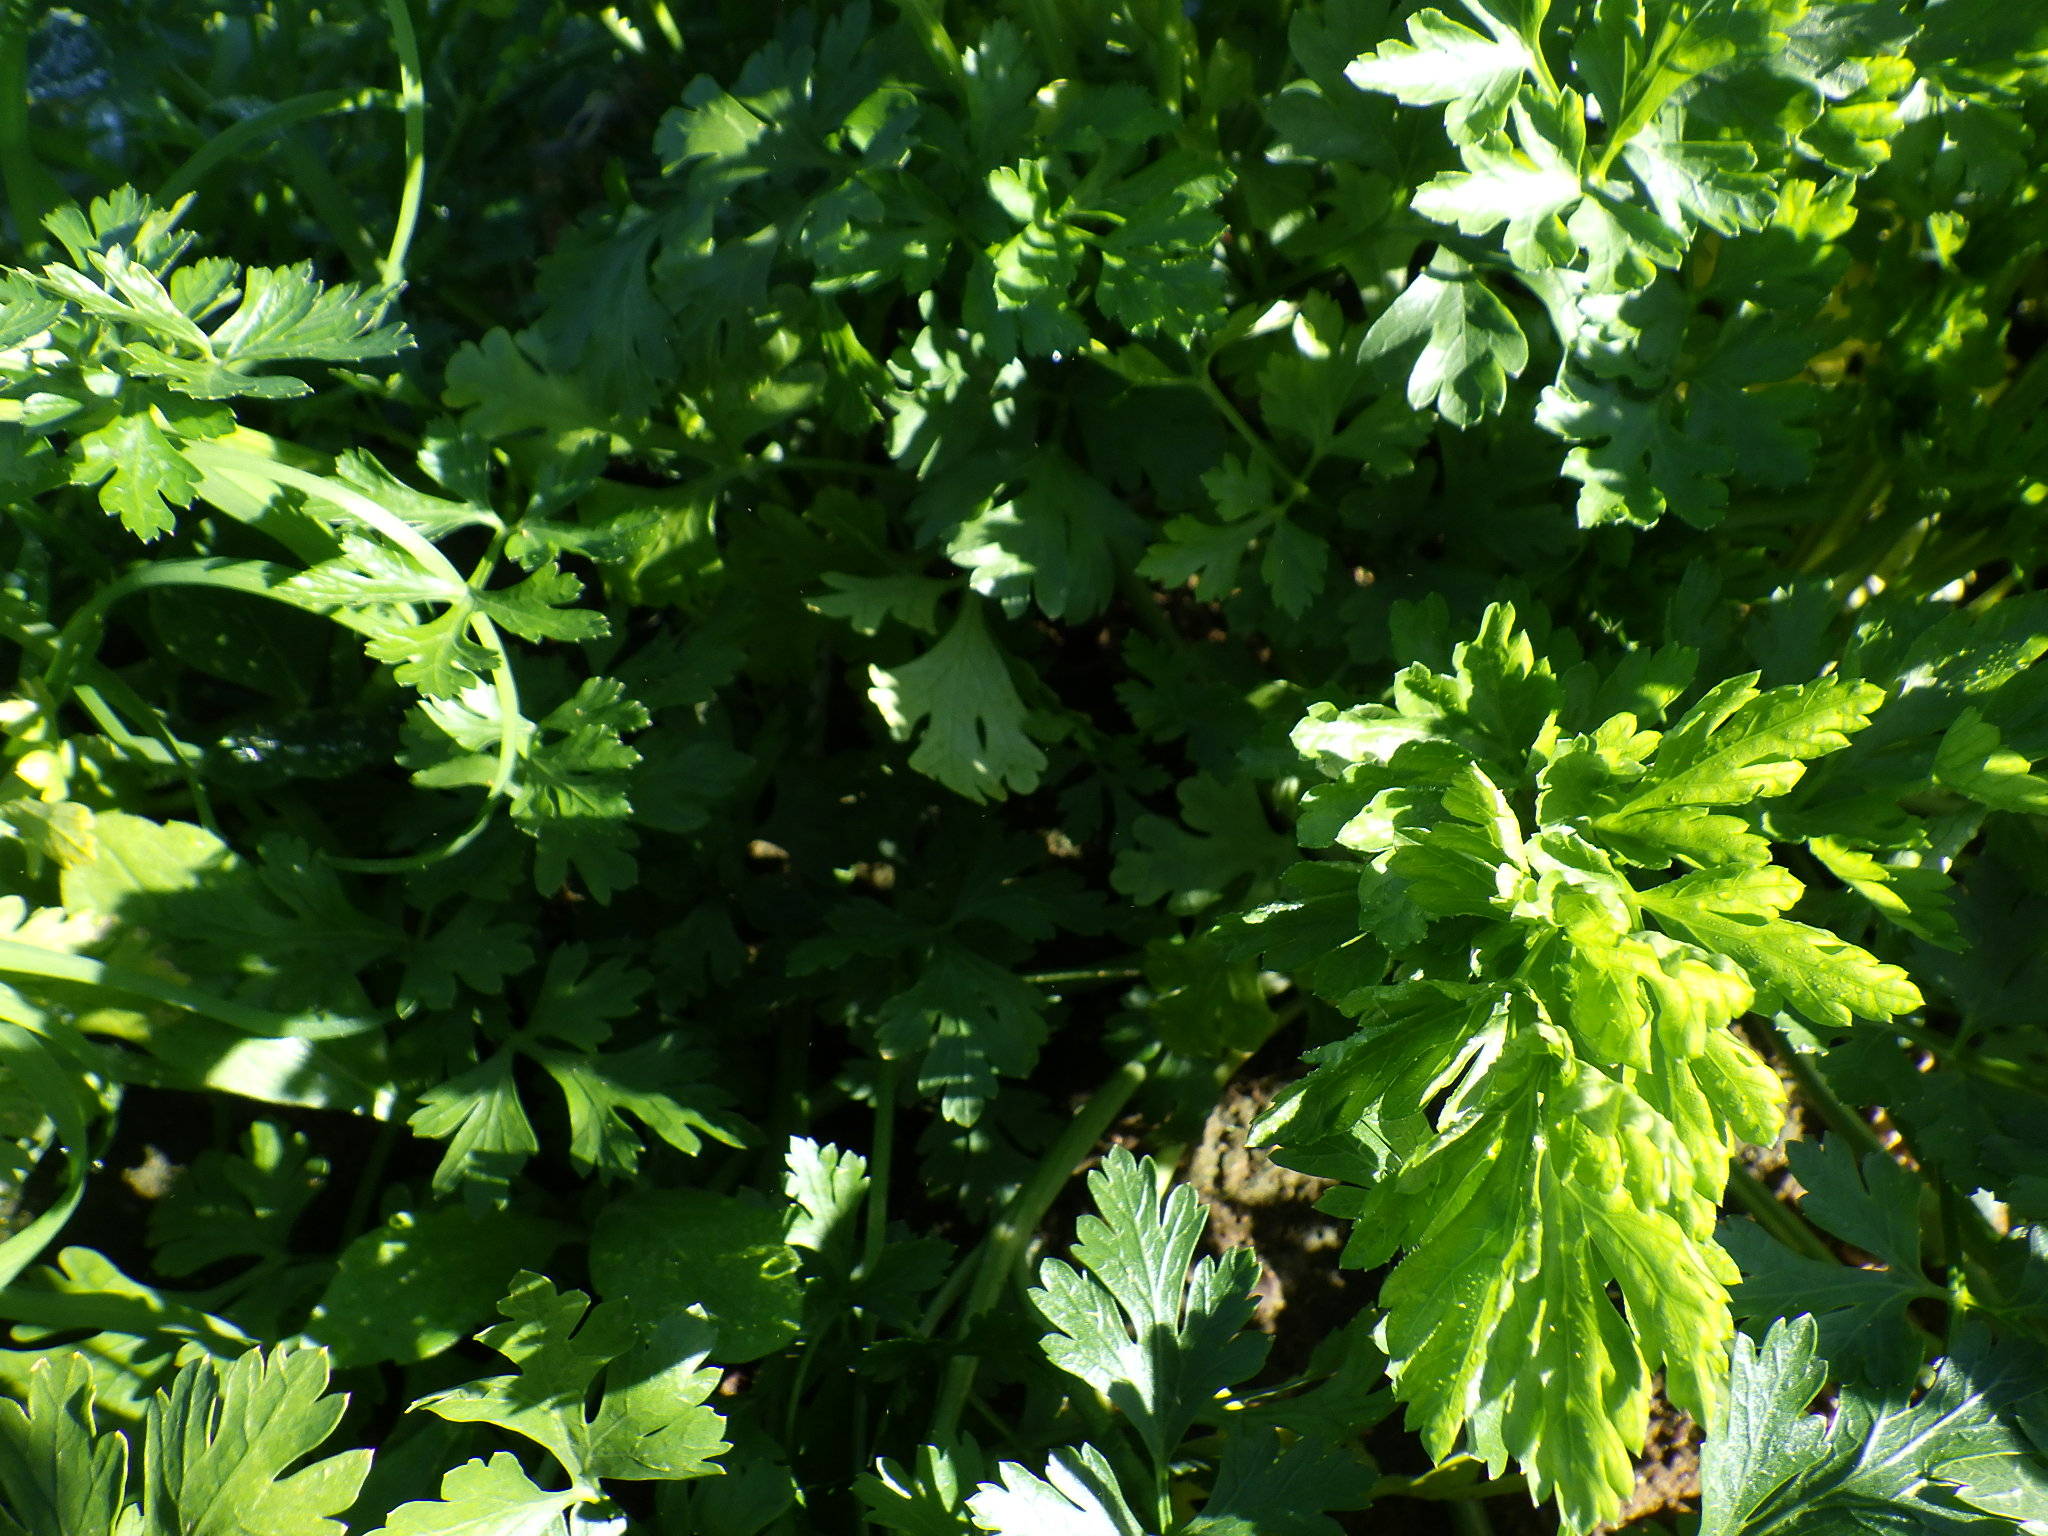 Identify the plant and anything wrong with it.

parsley, healthy
